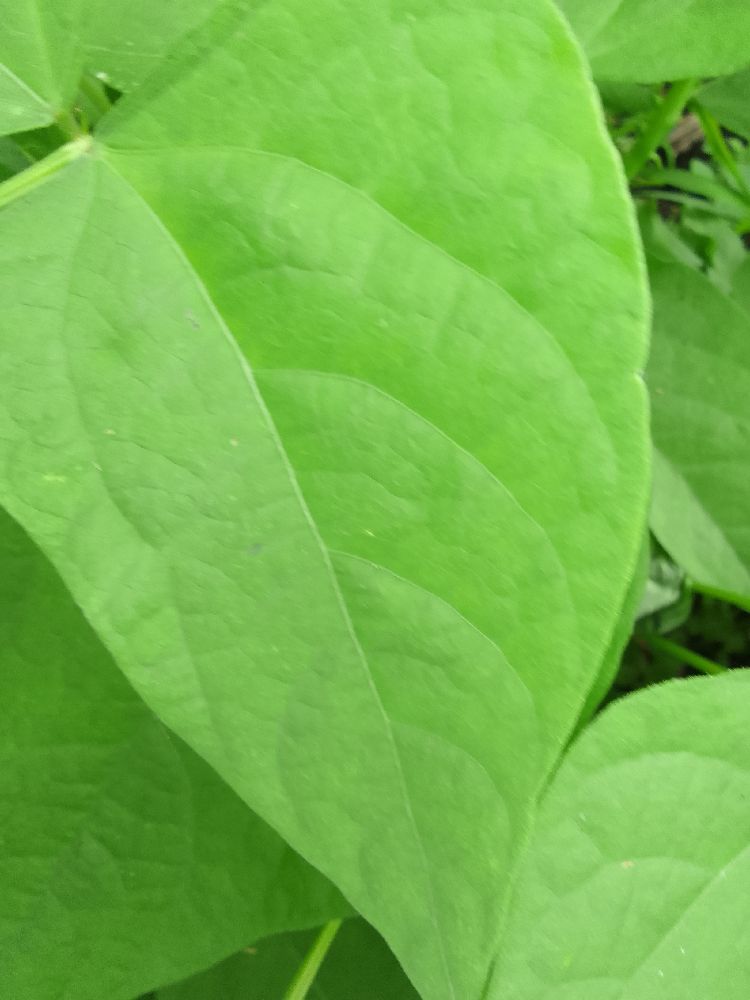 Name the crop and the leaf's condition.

common bean, healthy
